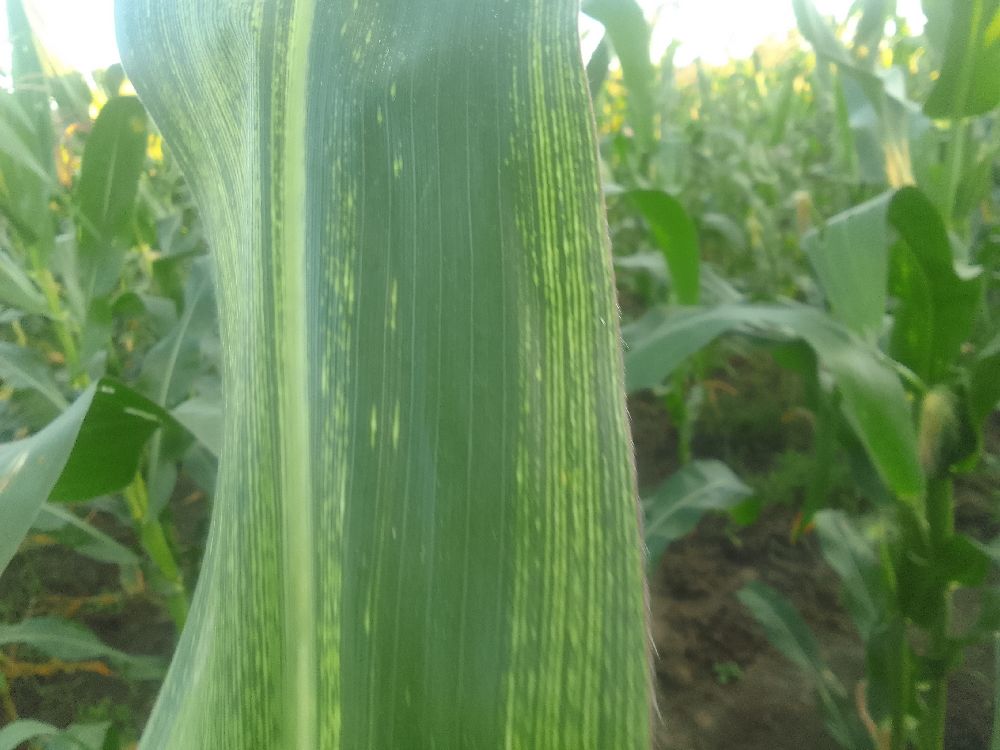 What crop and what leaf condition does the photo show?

maize, maize streak virus
